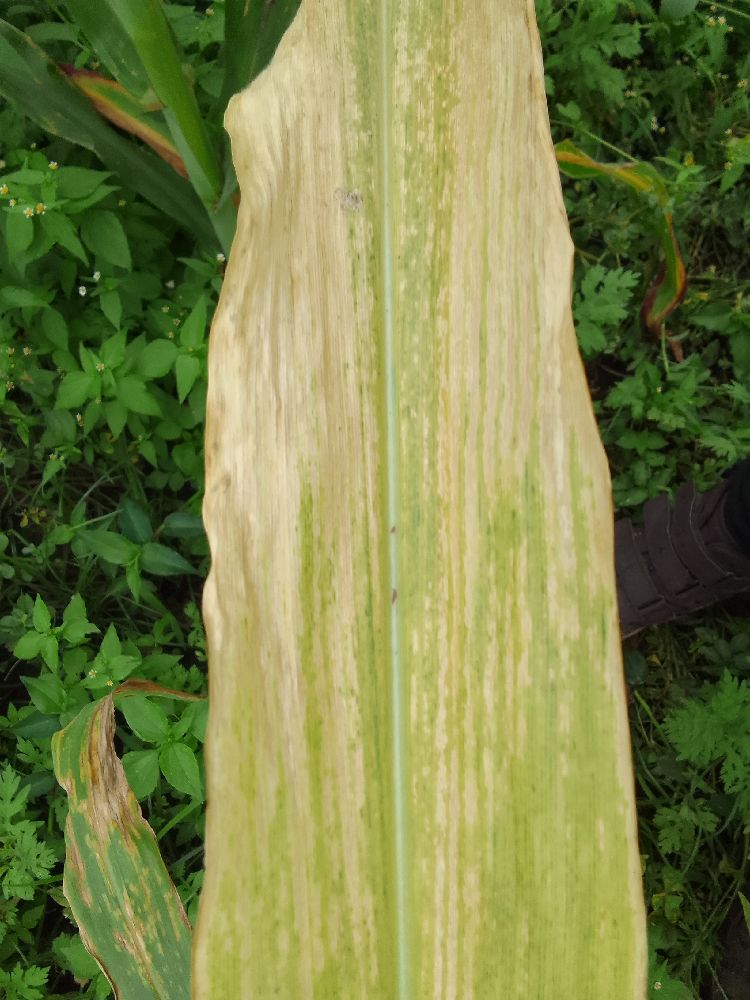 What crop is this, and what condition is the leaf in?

maize, maize lethal necrosis
